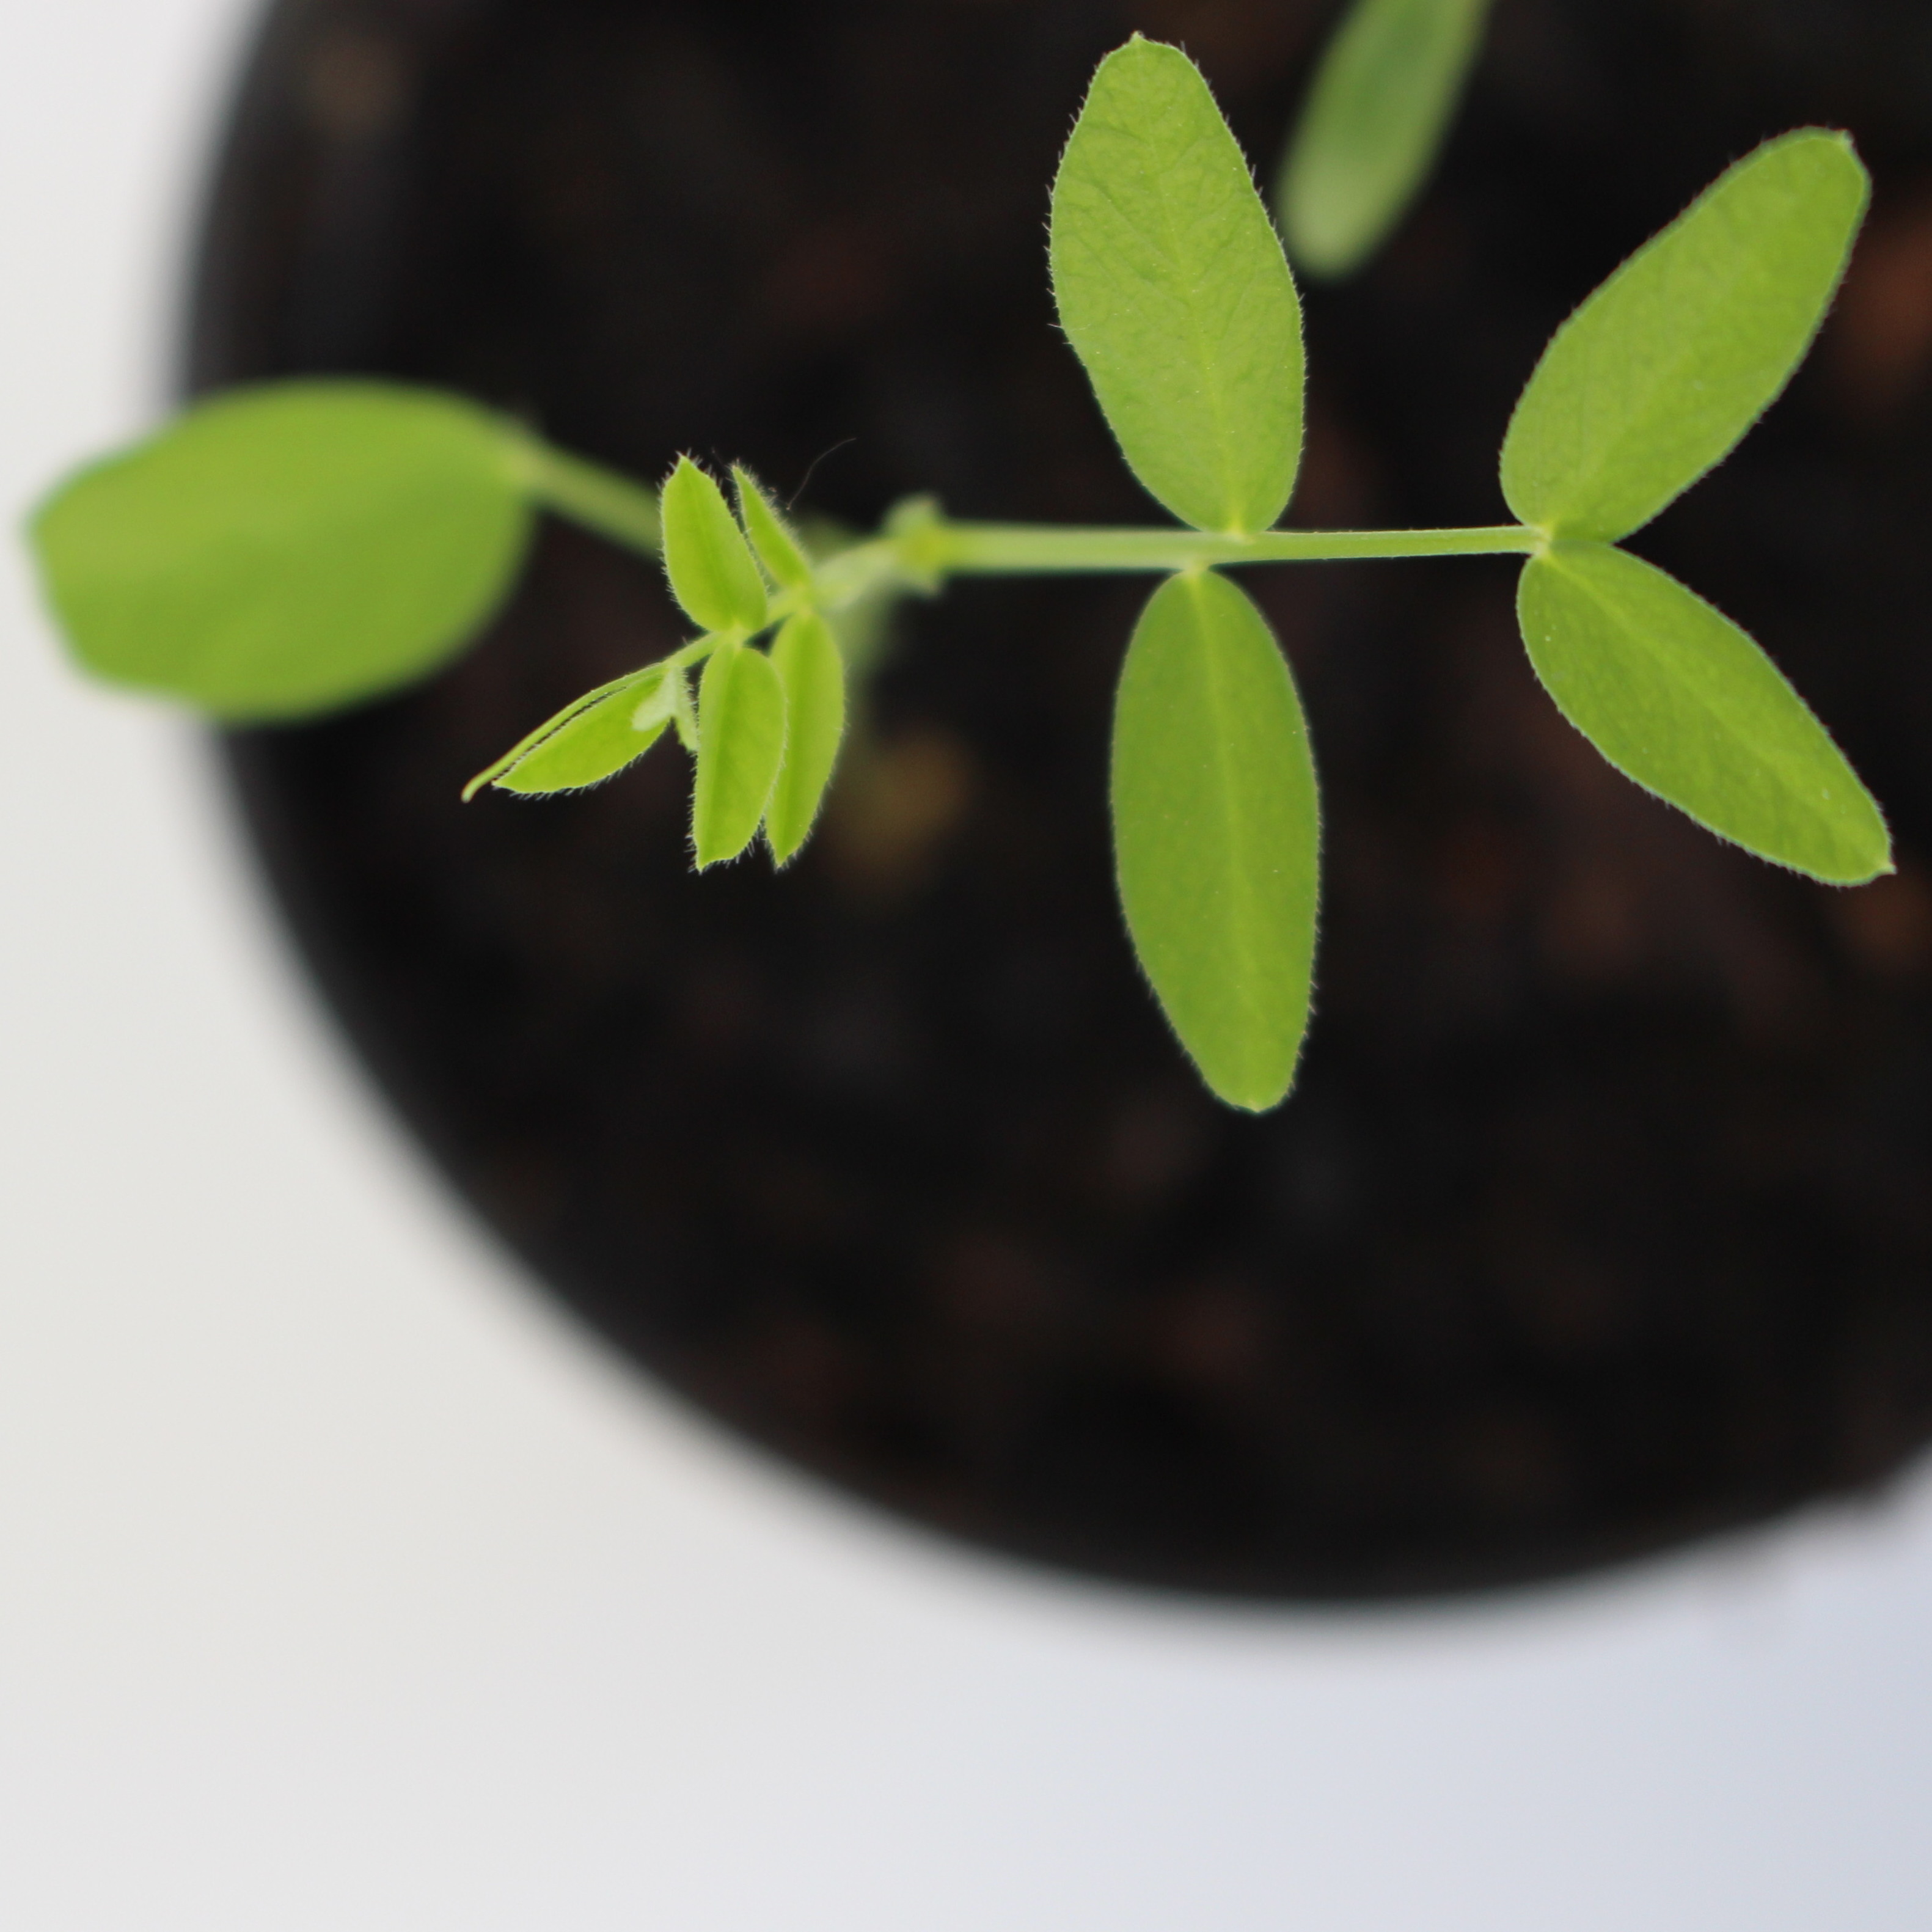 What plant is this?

Vicia sativa
